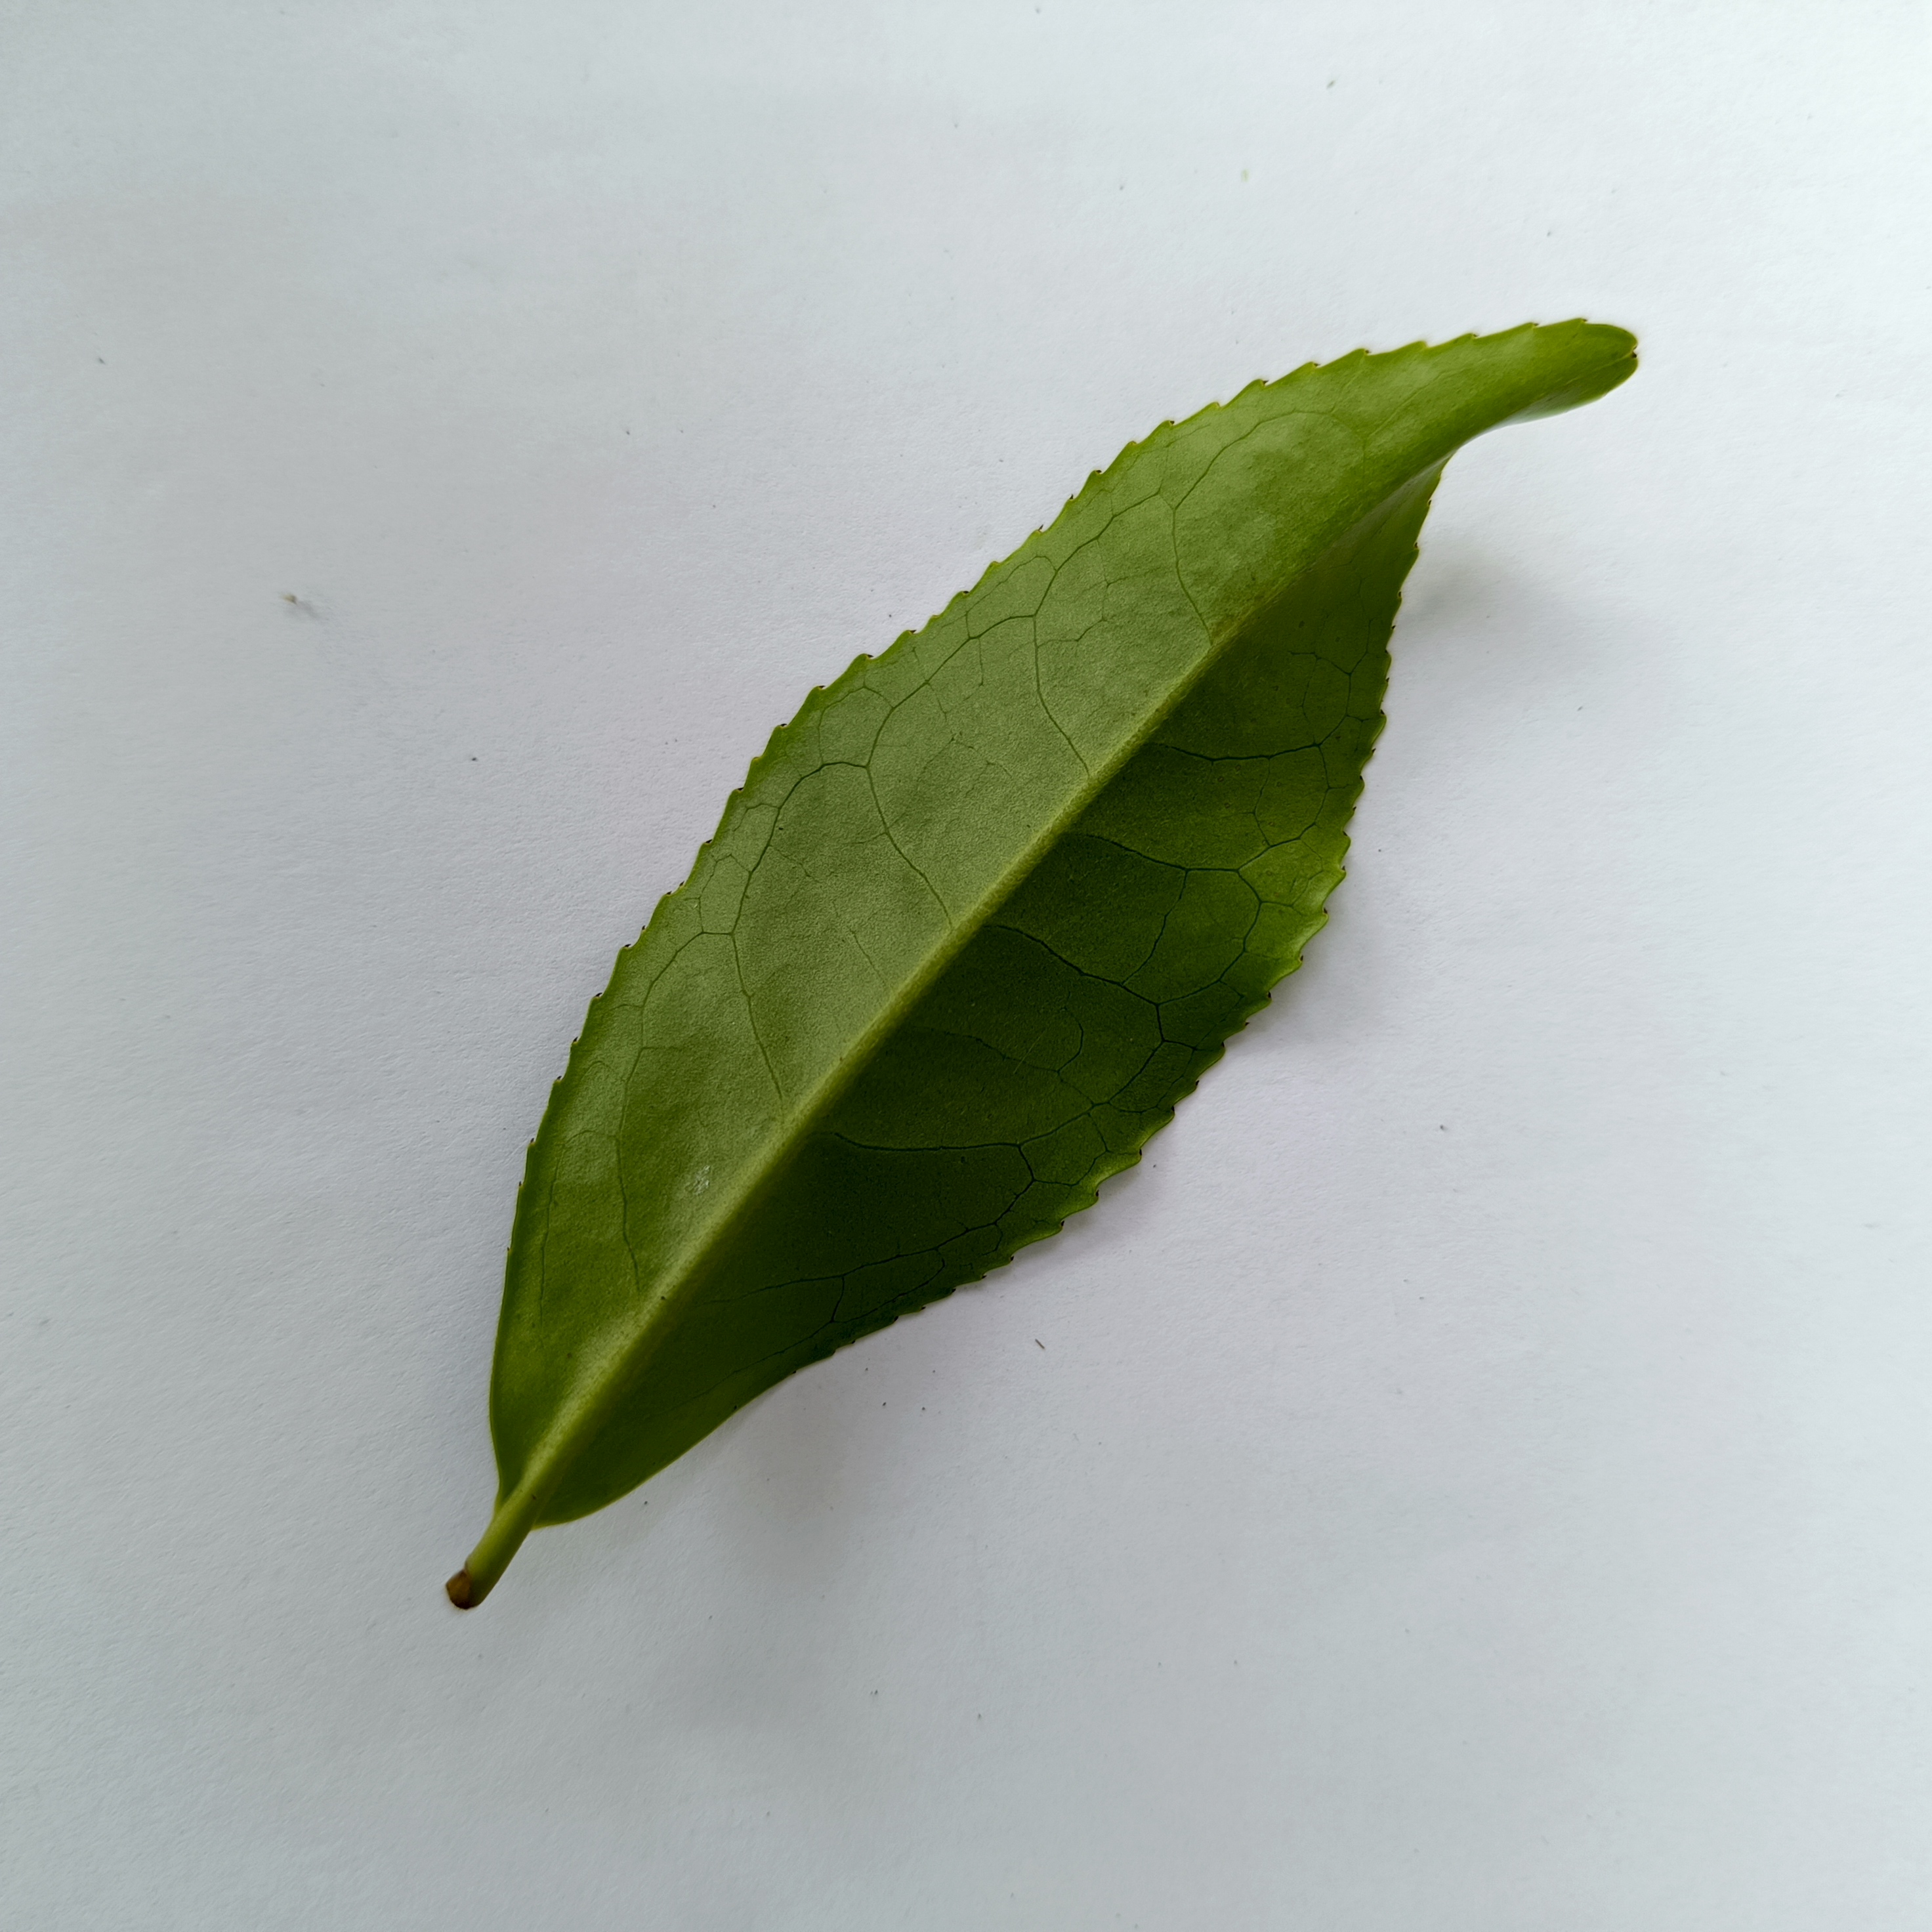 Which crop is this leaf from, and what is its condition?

tea, healthy
